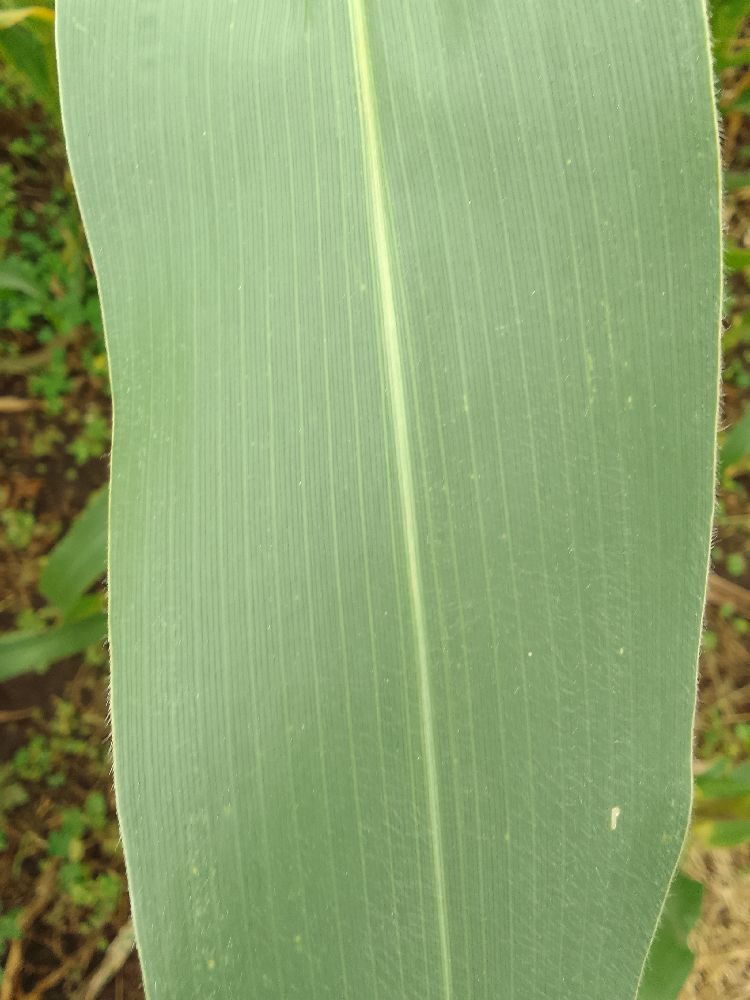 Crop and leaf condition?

maize, healthy
